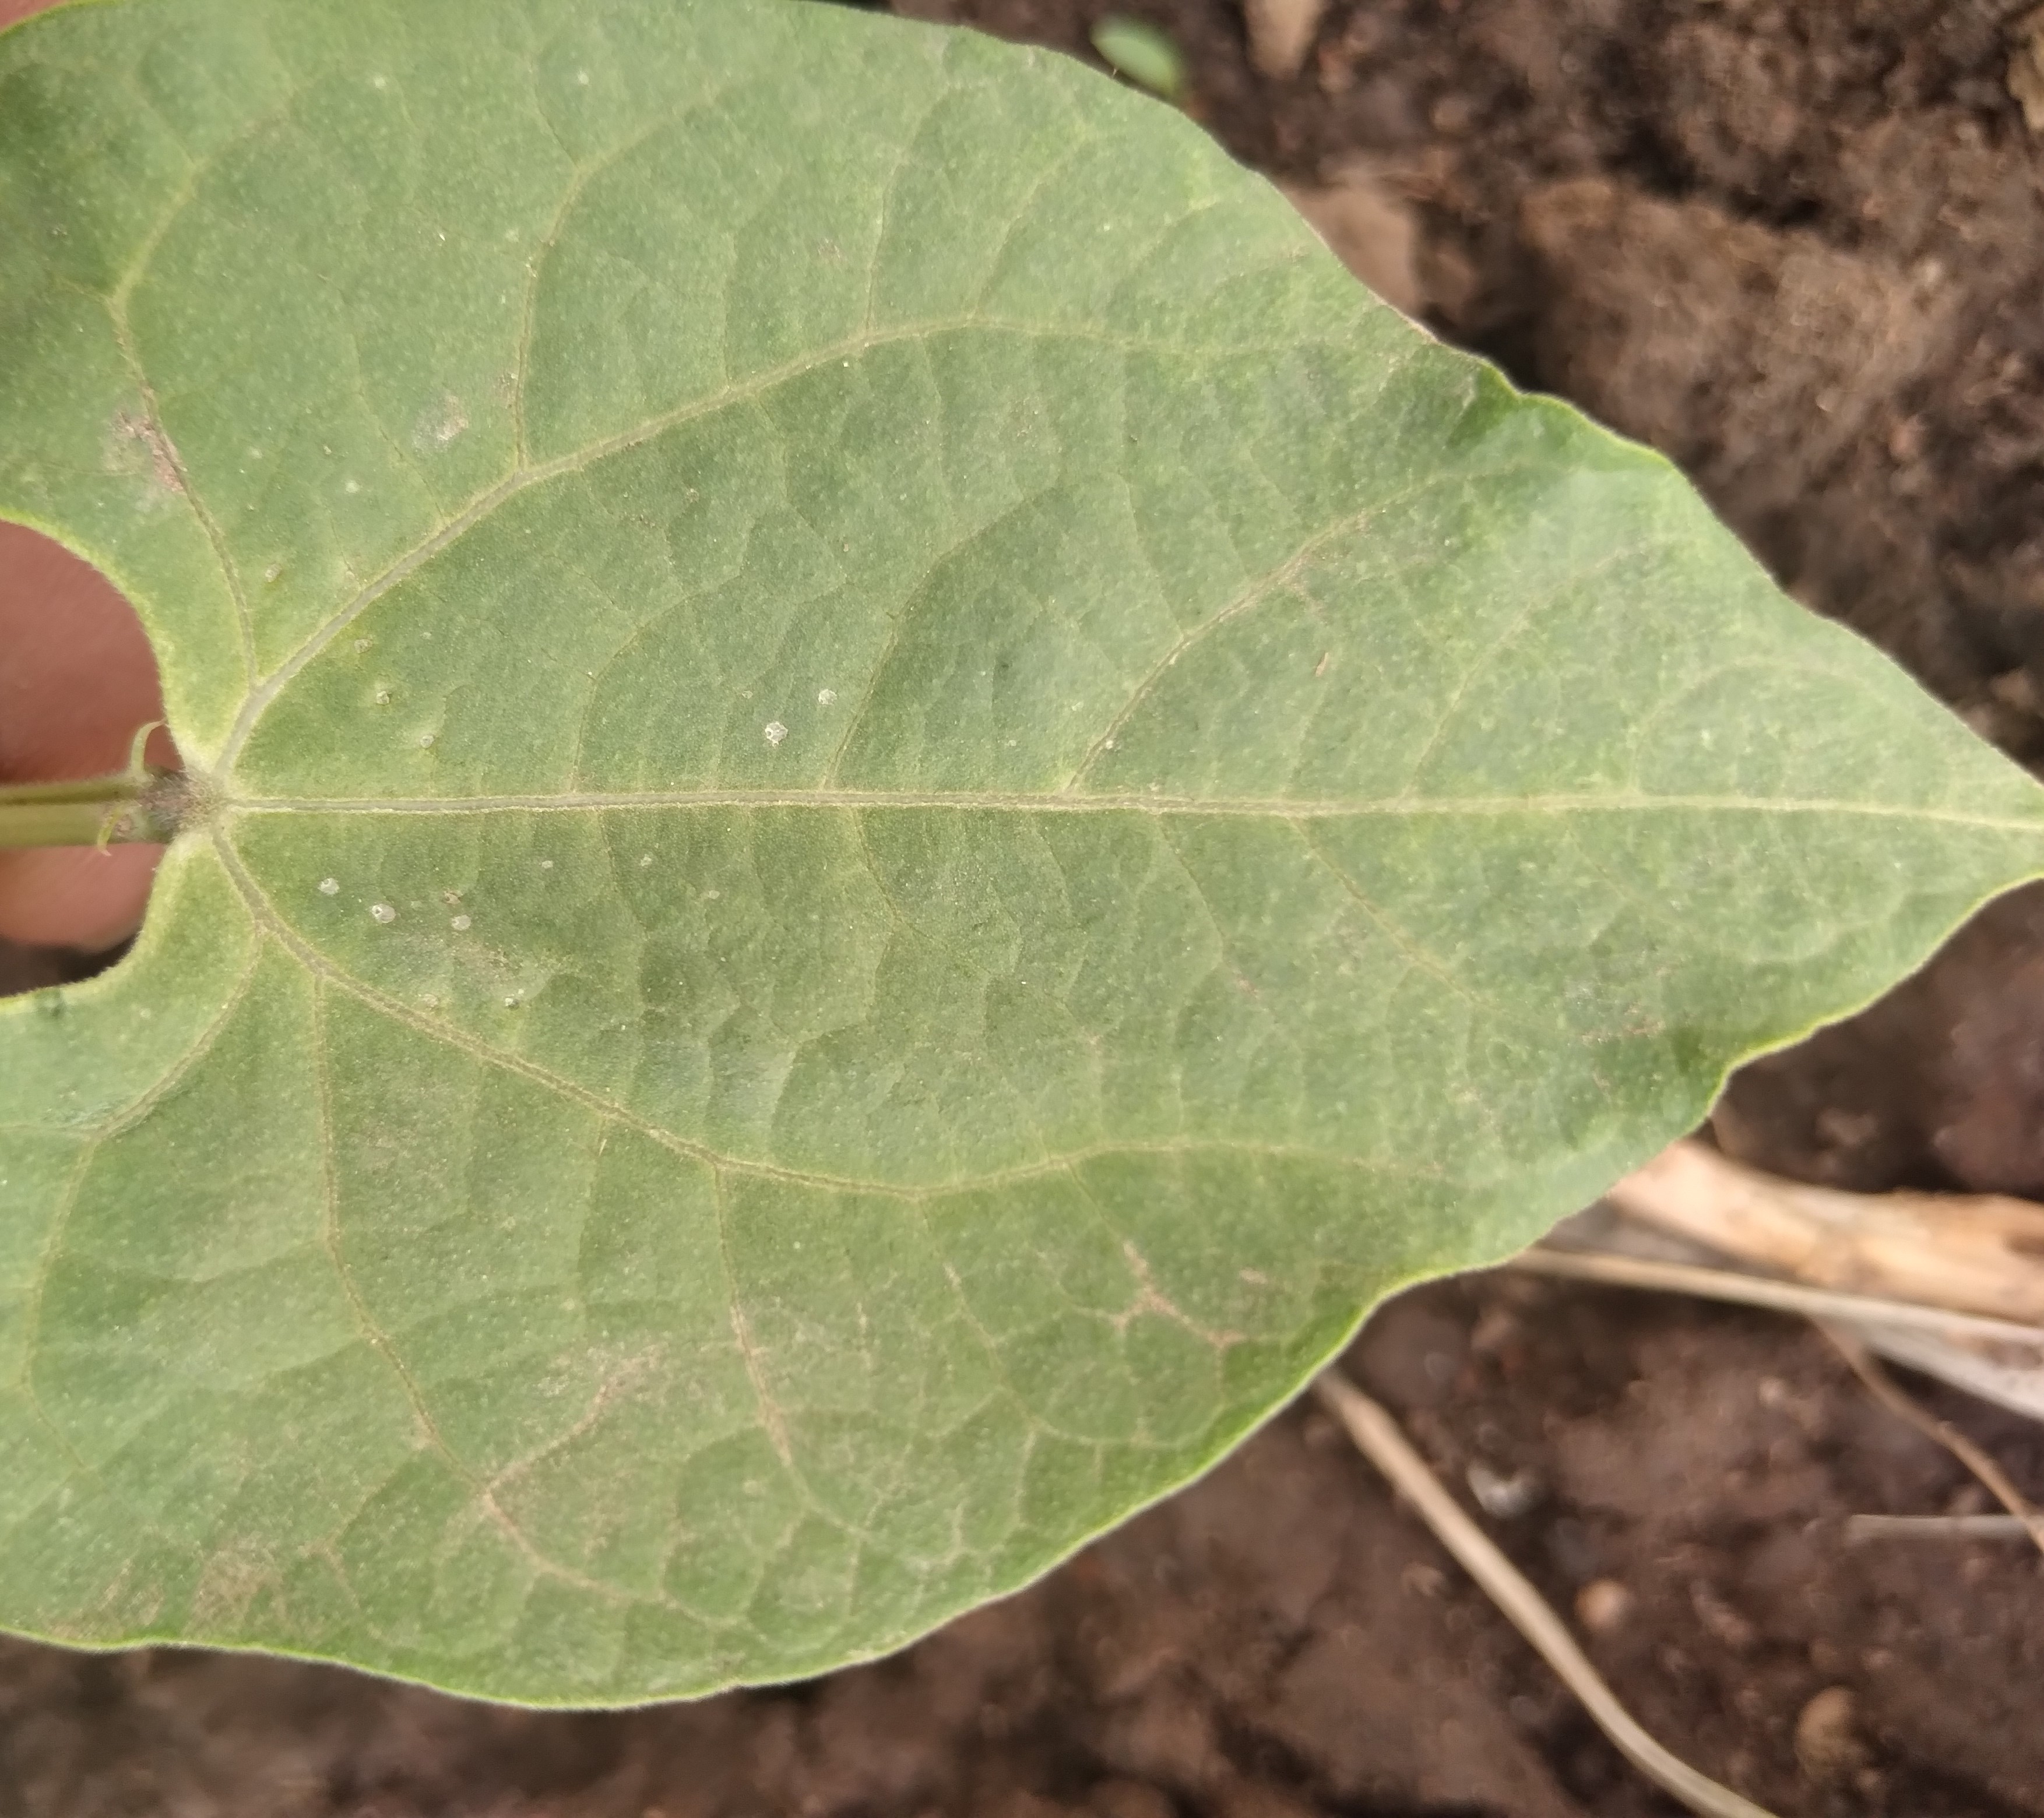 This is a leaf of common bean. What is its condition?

healthy
